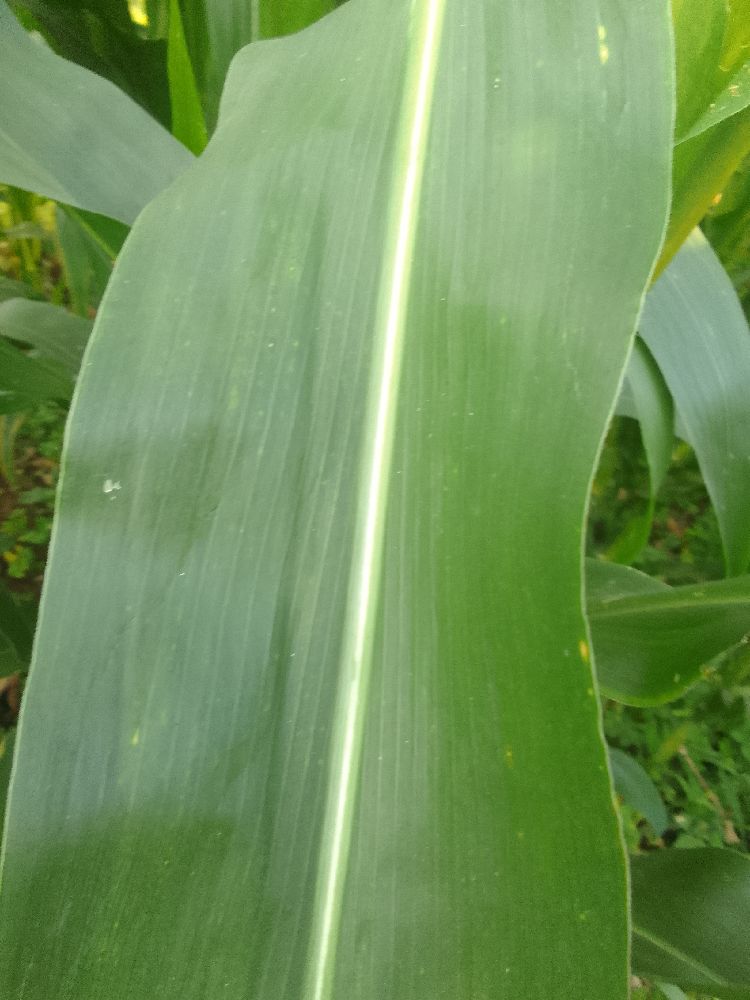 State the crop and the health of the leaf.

maize, healthy
